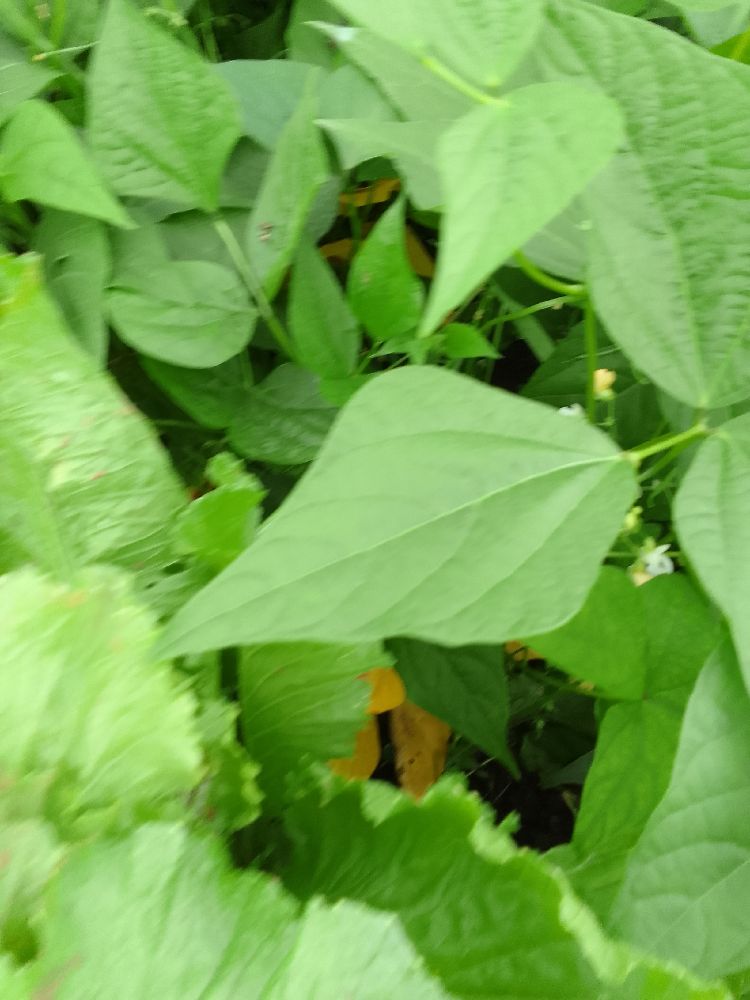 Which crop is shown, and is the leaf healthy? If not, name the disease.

common bean, healthy
